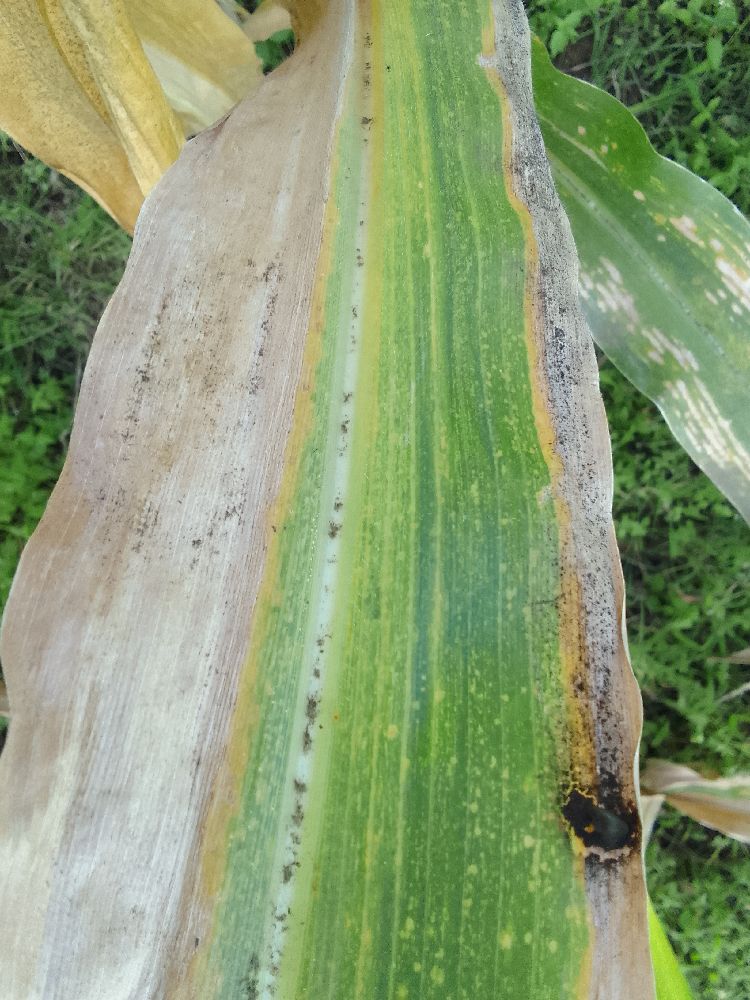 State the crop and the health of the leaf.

maize, maize lethal necrosis
